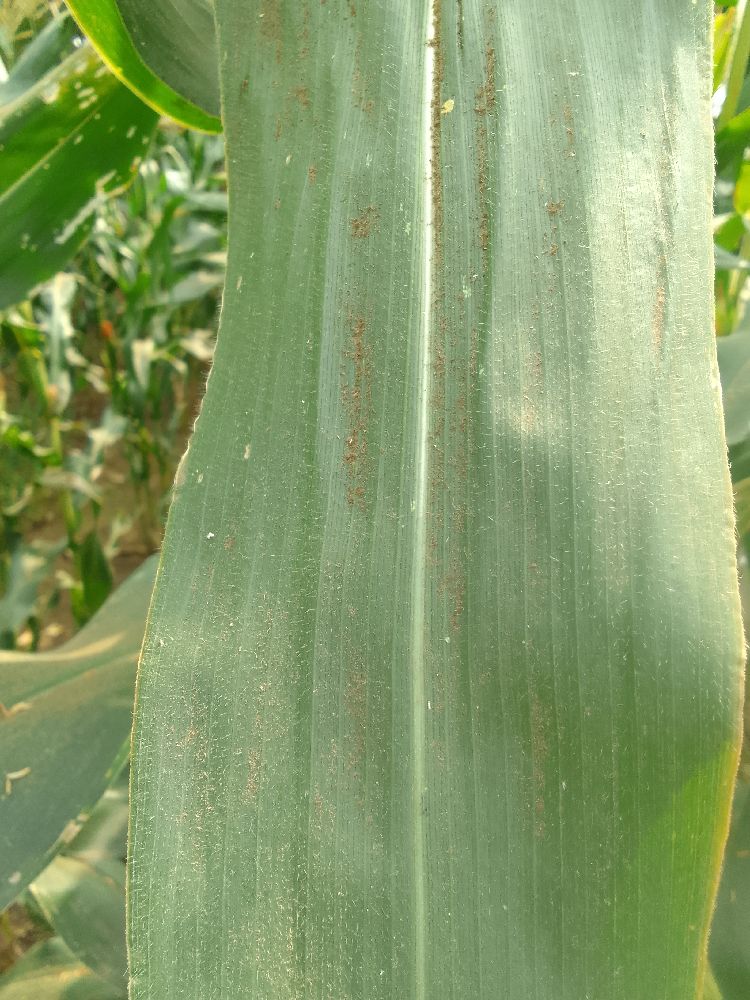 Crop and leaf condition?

maize, healthy
